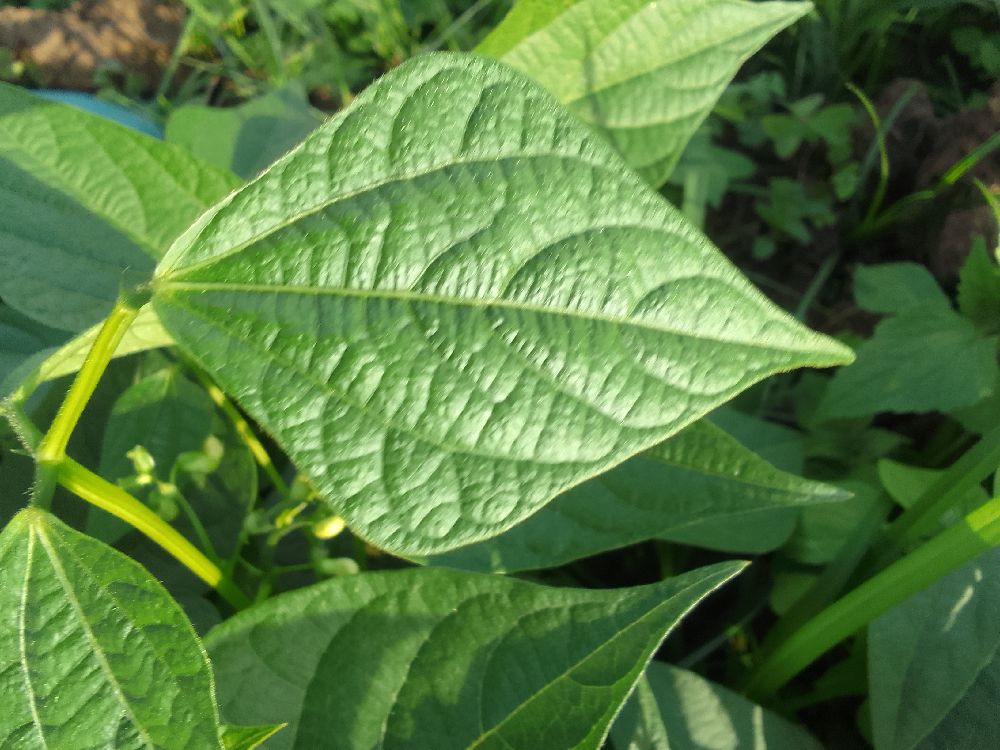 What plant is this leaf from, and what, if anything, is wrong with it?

common bean, healthy
